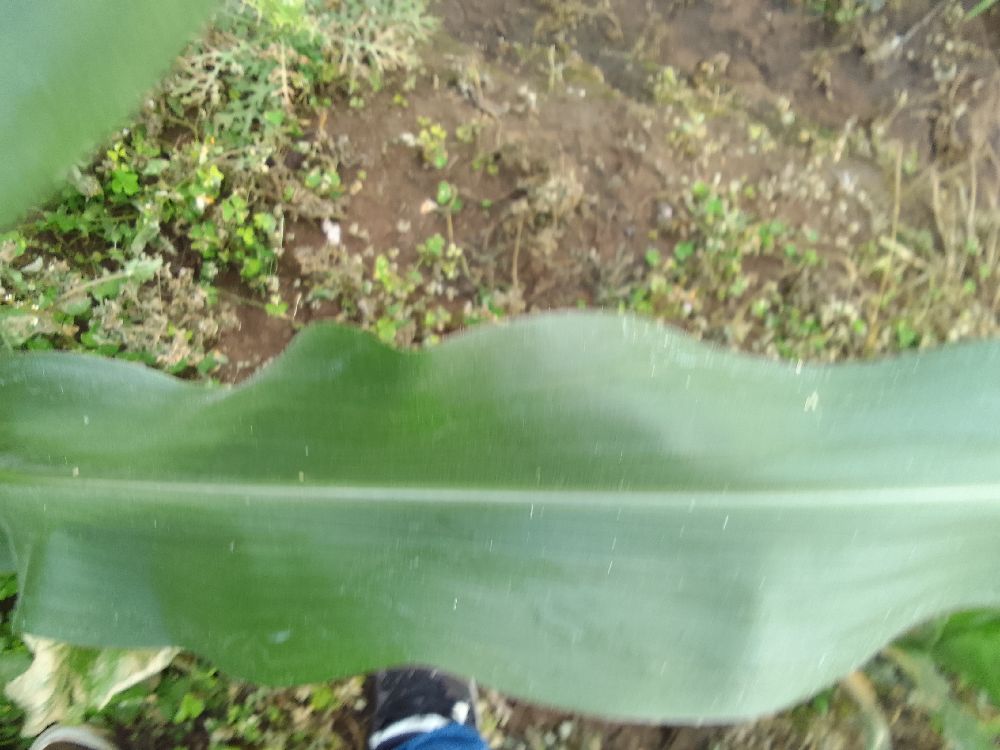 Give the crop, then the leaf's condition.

maize, healthy
